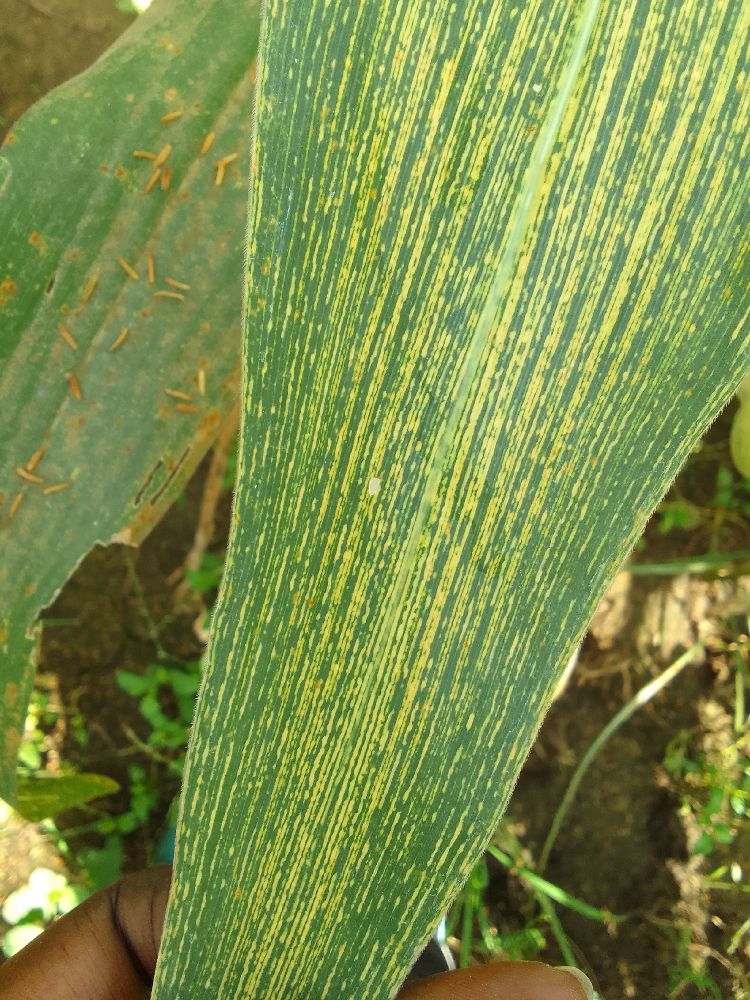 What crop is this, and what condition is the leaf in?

maize, maize streak virus
